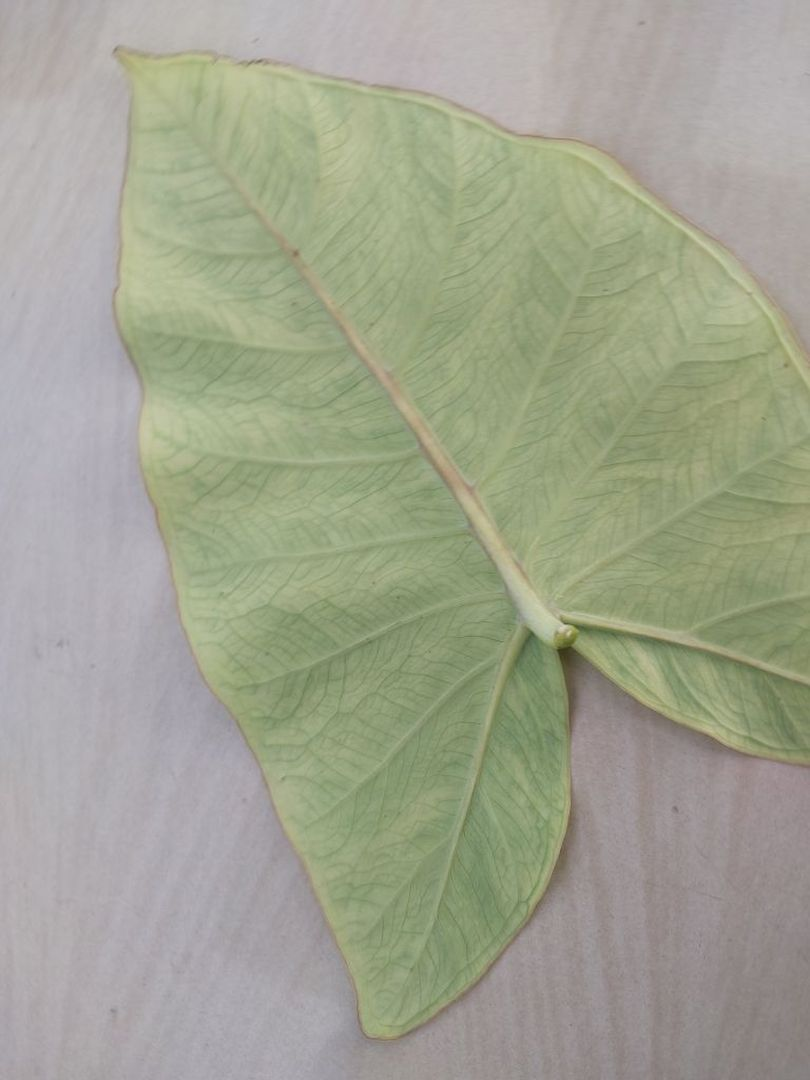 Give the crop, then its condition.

taro, mosaic
